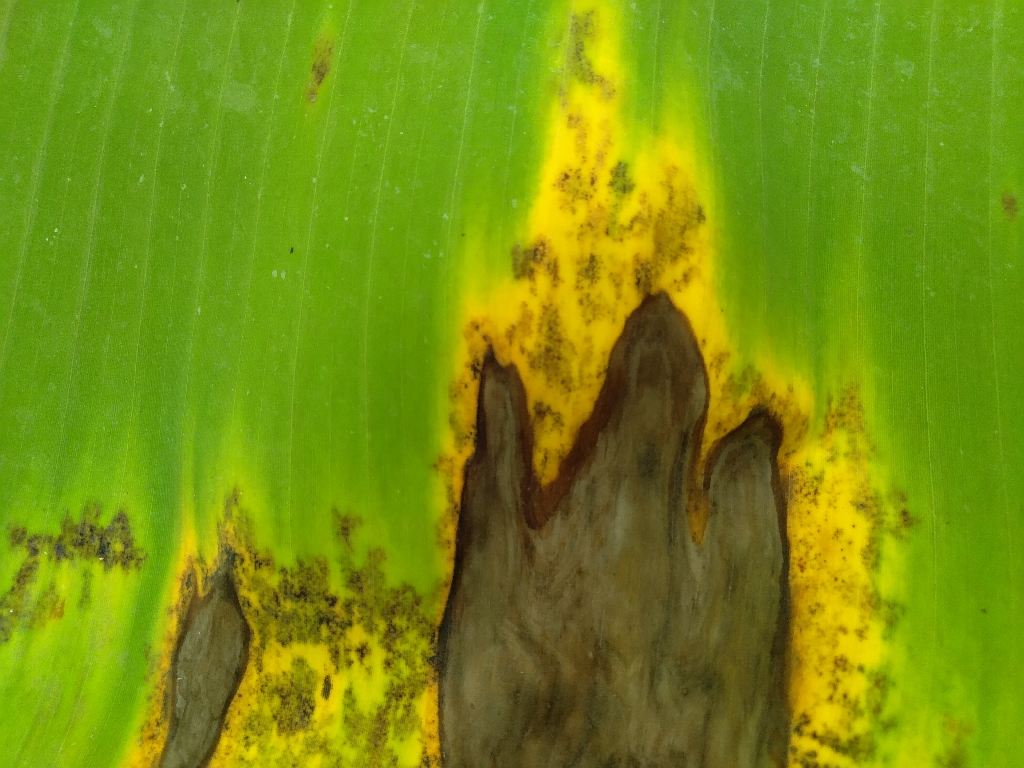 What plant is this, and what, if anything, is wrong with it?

banana, black sigatoka
